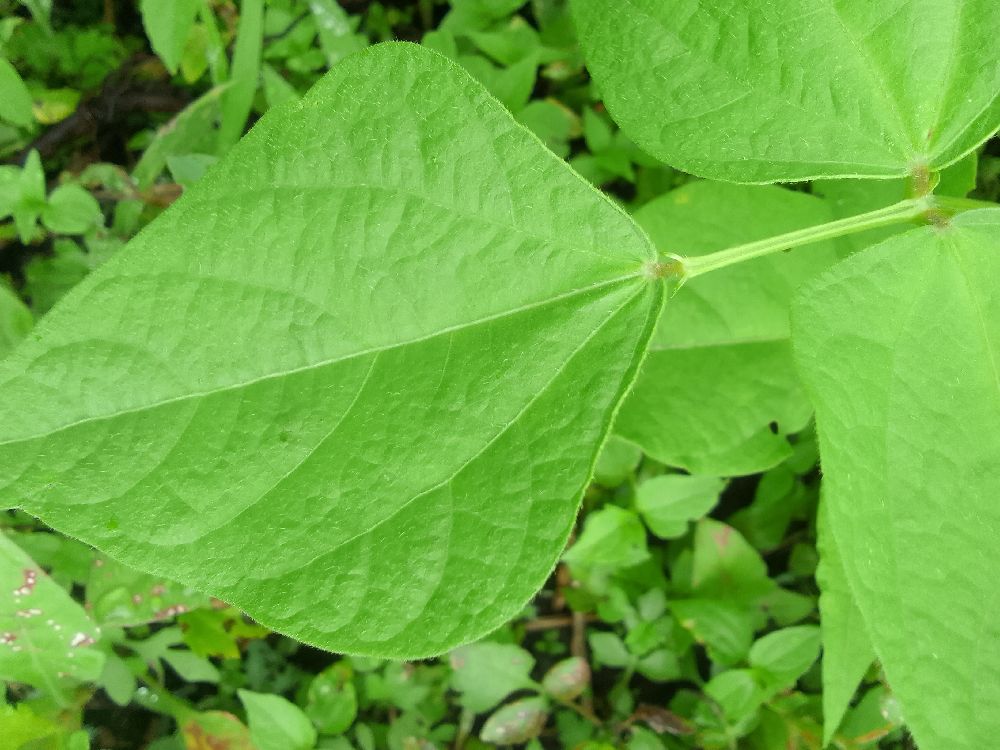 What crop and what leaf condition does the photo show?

common bean, healthy
